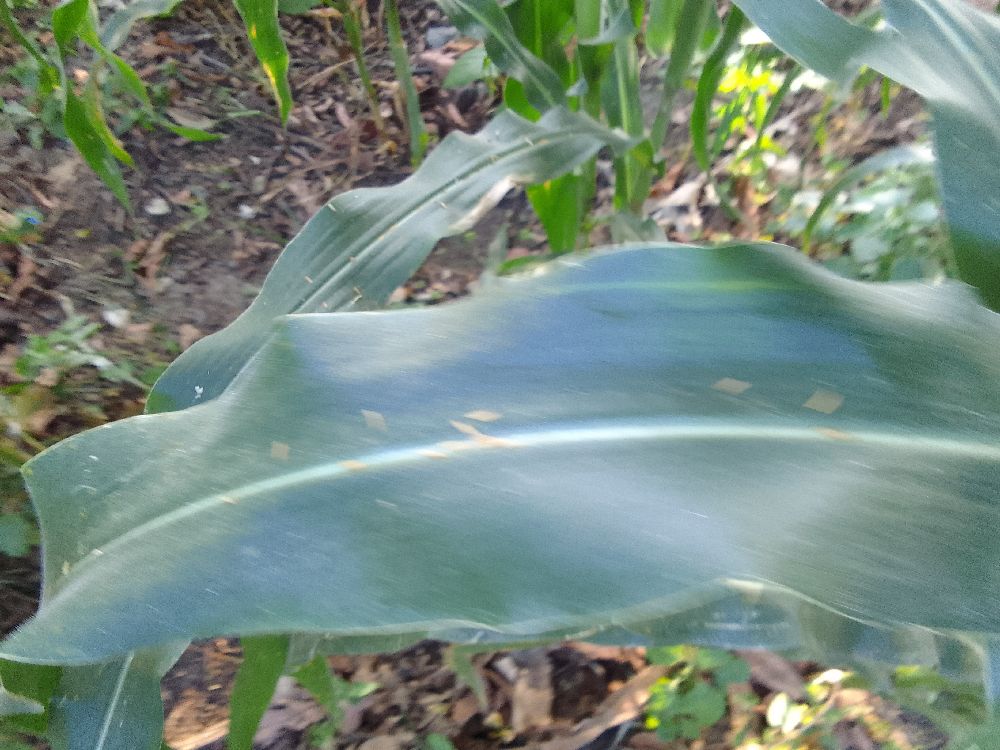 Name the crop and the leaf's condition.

maize, healthy
